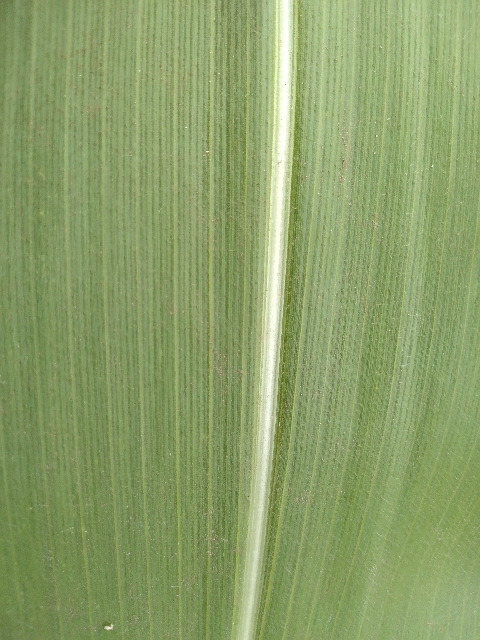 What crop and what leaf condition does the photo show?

maize, healthy
